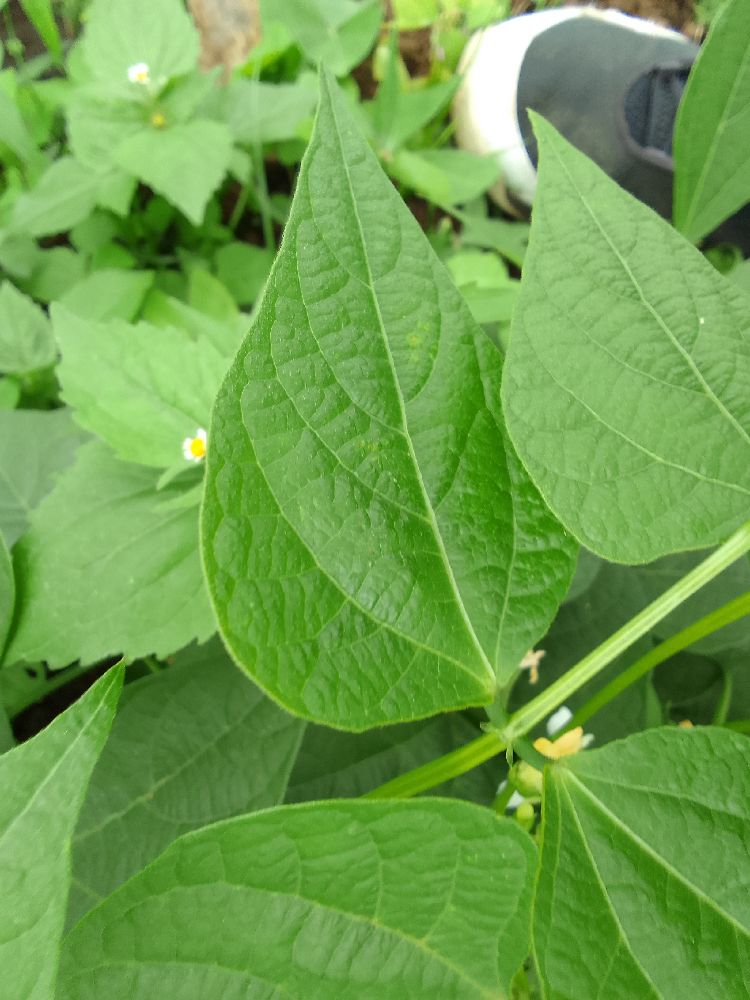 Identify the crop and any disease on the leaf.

common bean, healthy
